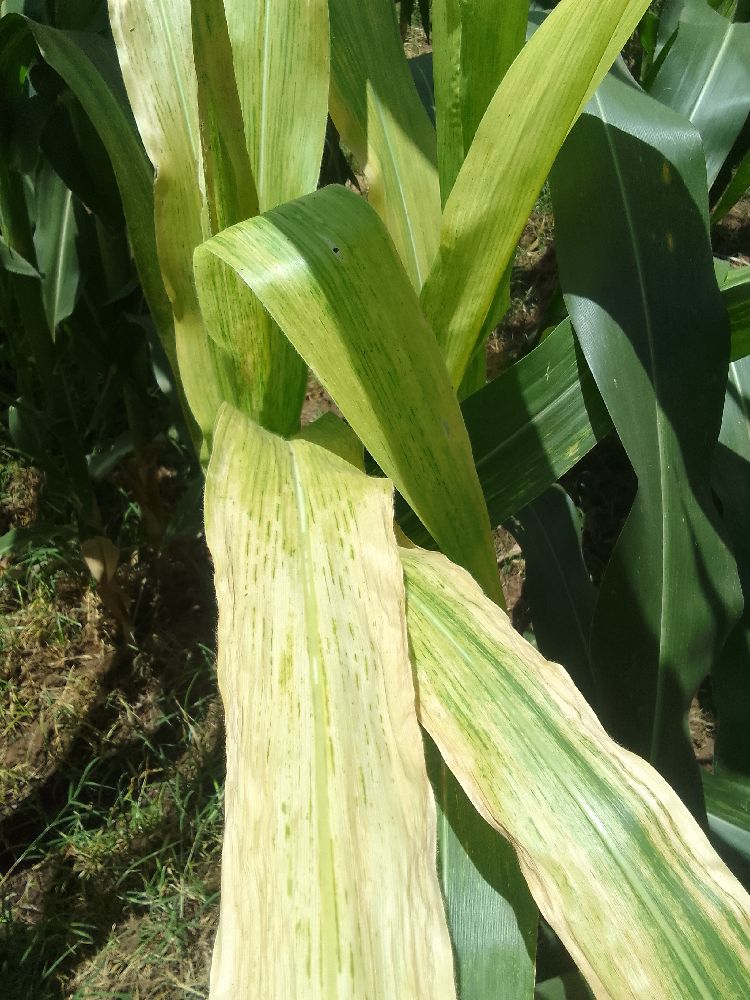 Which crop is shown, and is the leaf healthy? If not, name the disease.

maize, maize lethal necrosis
